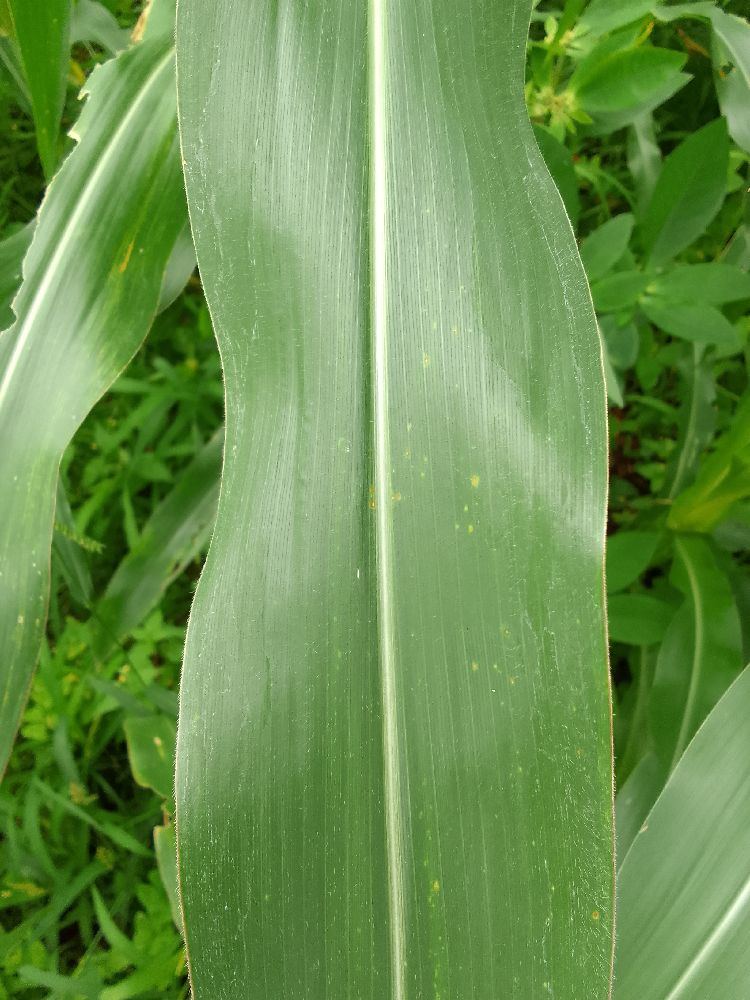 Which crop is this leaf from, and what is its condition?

maize, healthy
